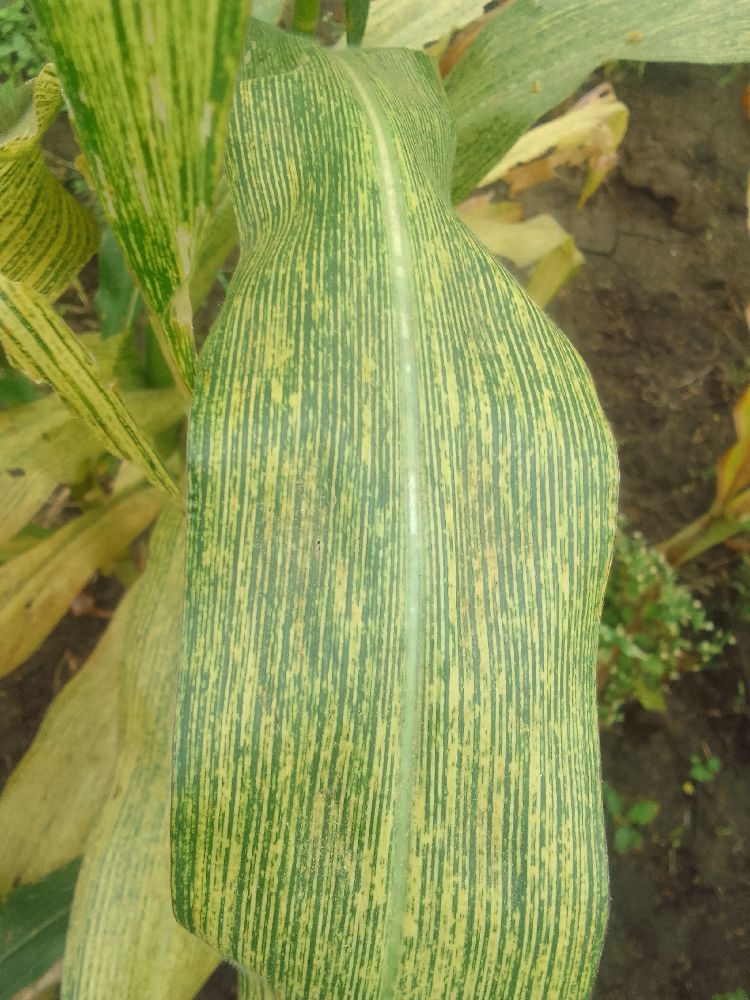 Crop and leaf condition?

maize, maize streak virus
